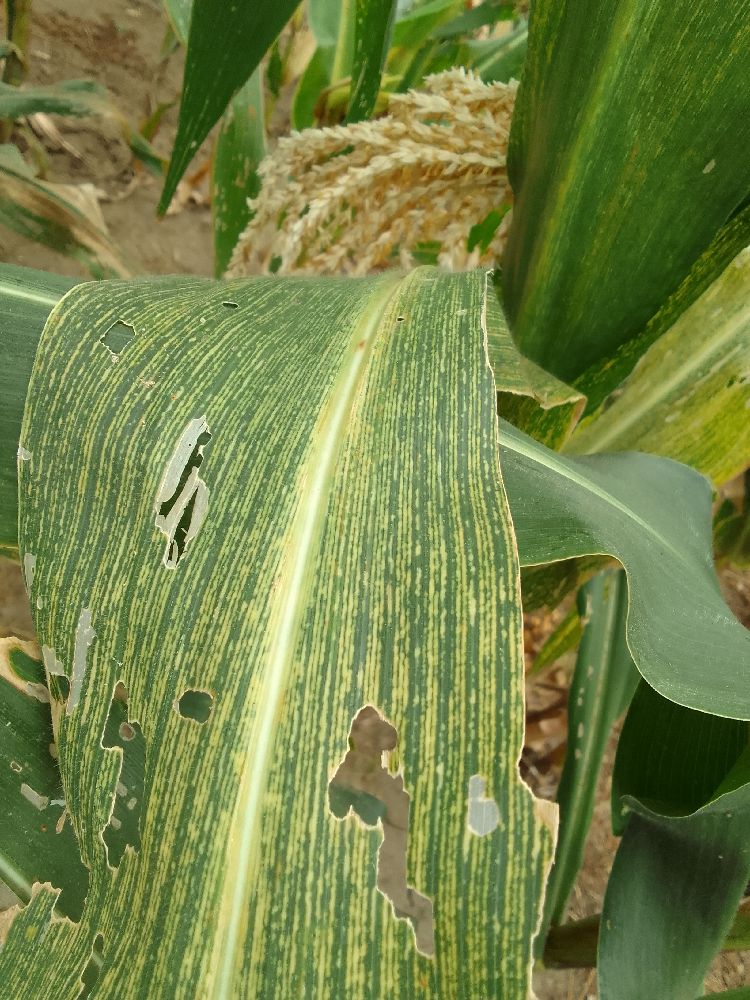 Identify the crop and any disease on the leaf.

maize, maize streak virus
